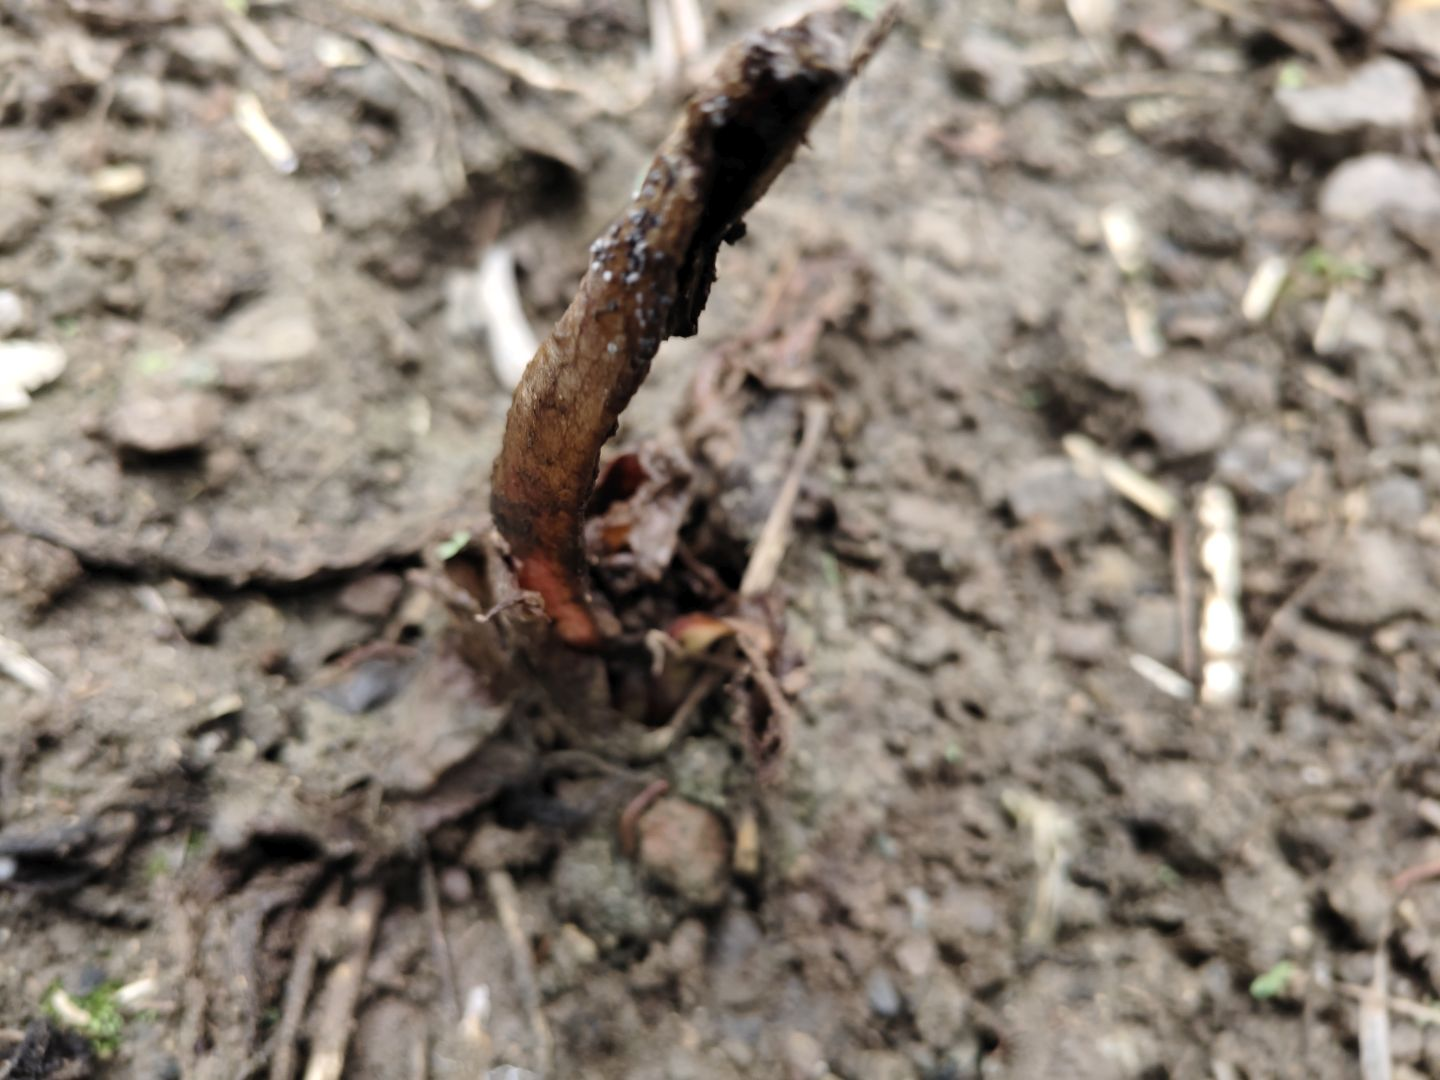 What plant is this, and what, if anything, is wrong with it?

taro, root rot
